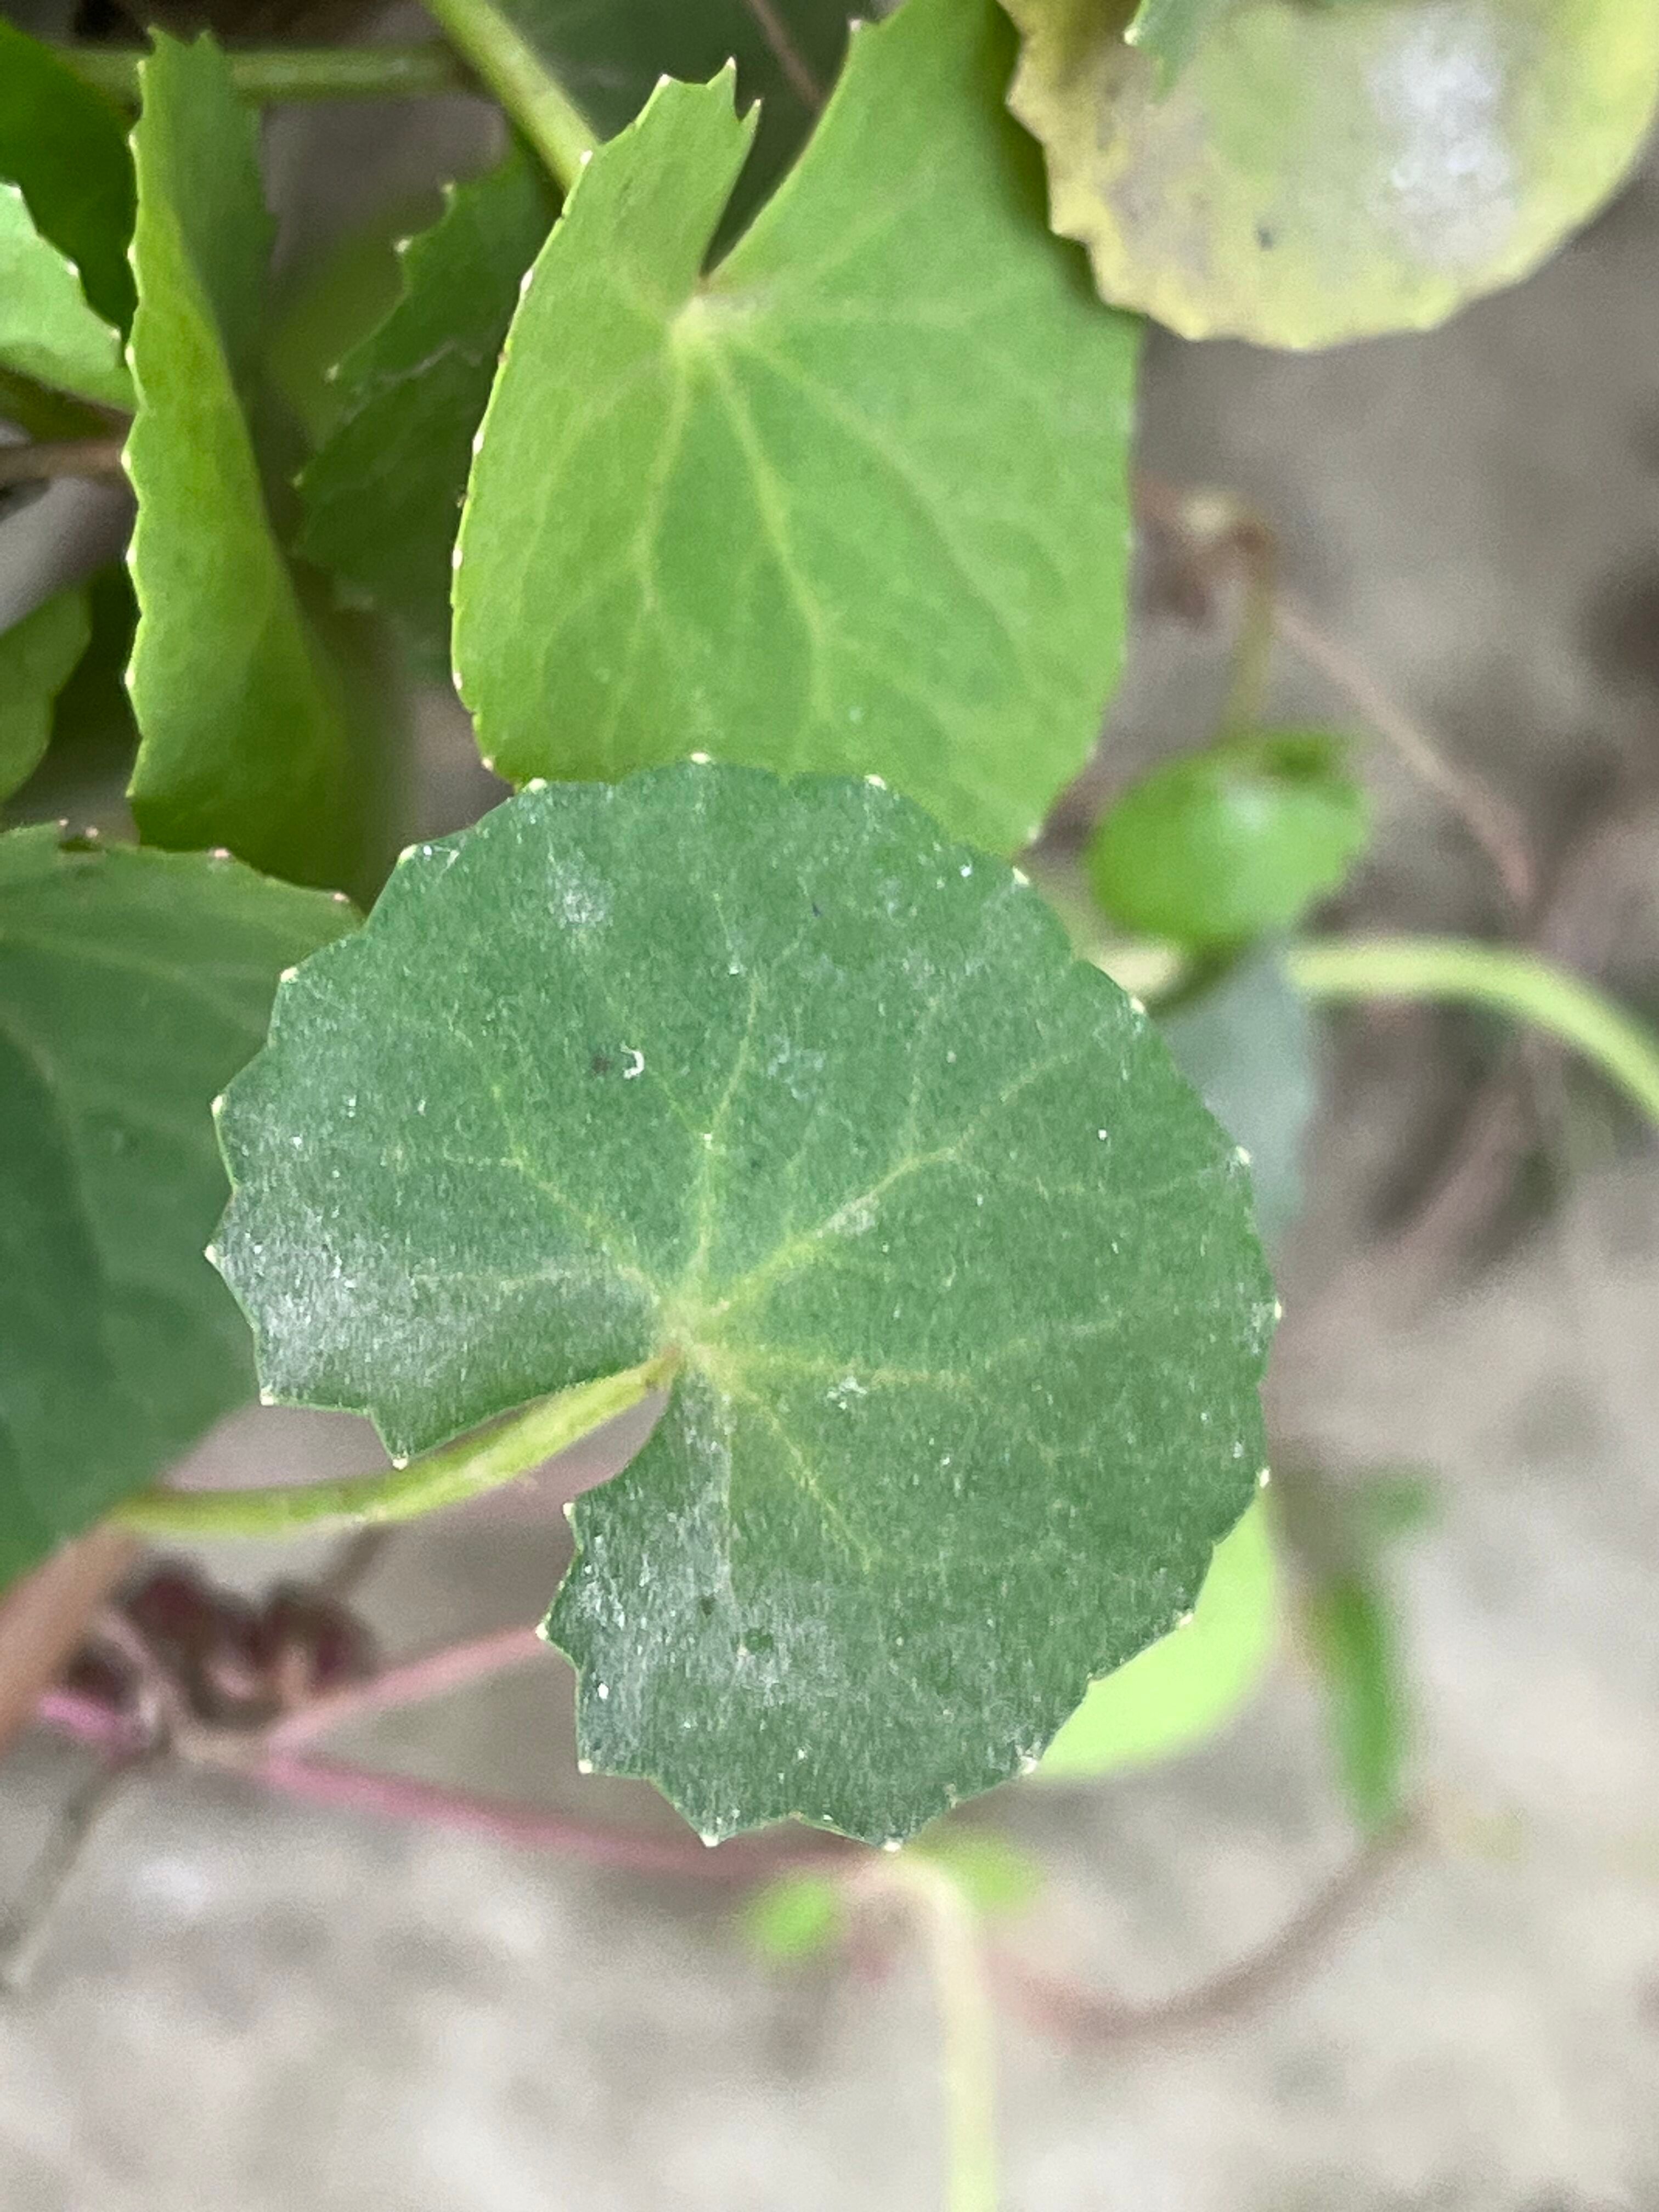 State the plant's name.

thankuni
